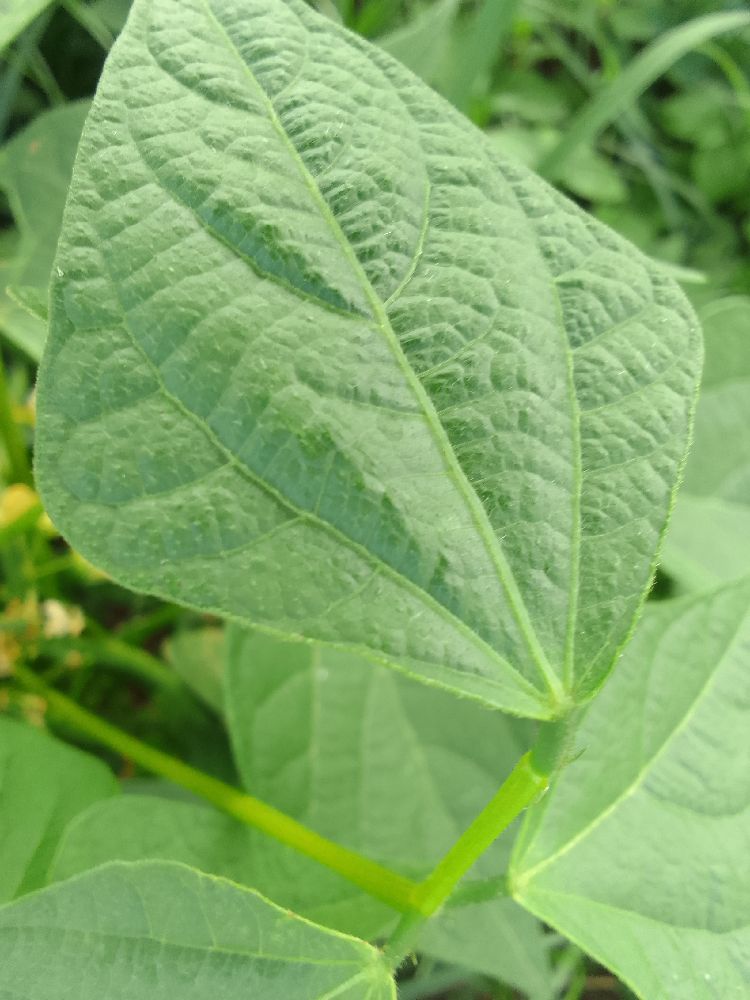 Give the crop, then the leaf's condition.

common bean, healthy
